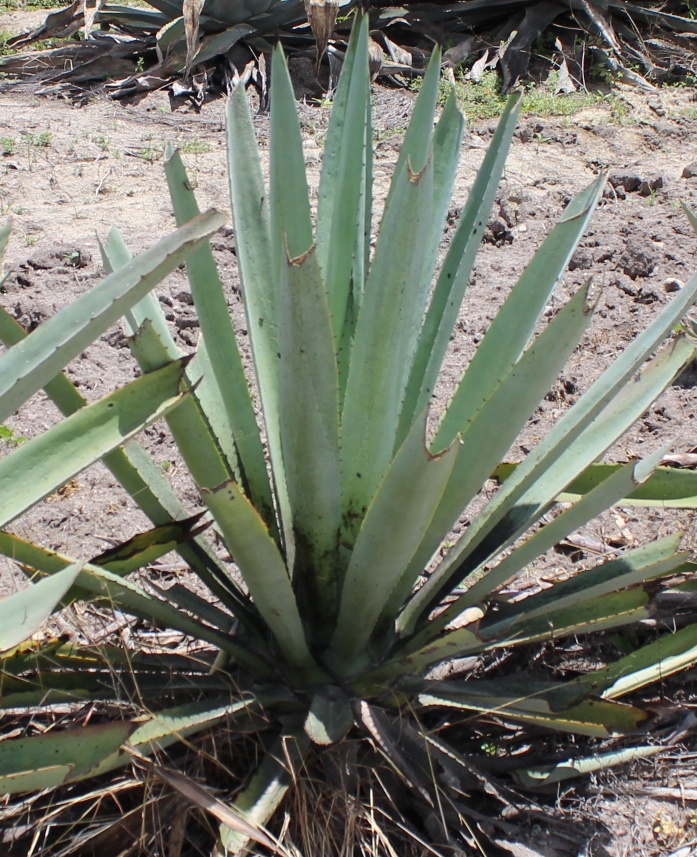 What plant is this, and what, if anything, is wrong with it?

agave, spotted
